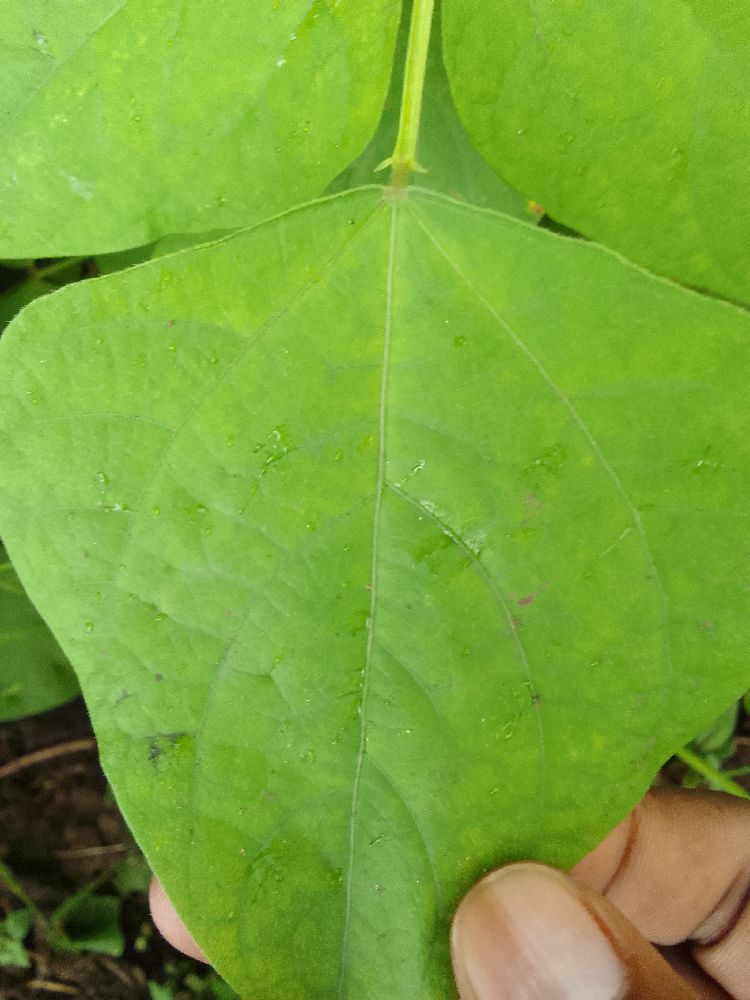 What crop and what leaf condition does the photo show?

common bean, healthy
